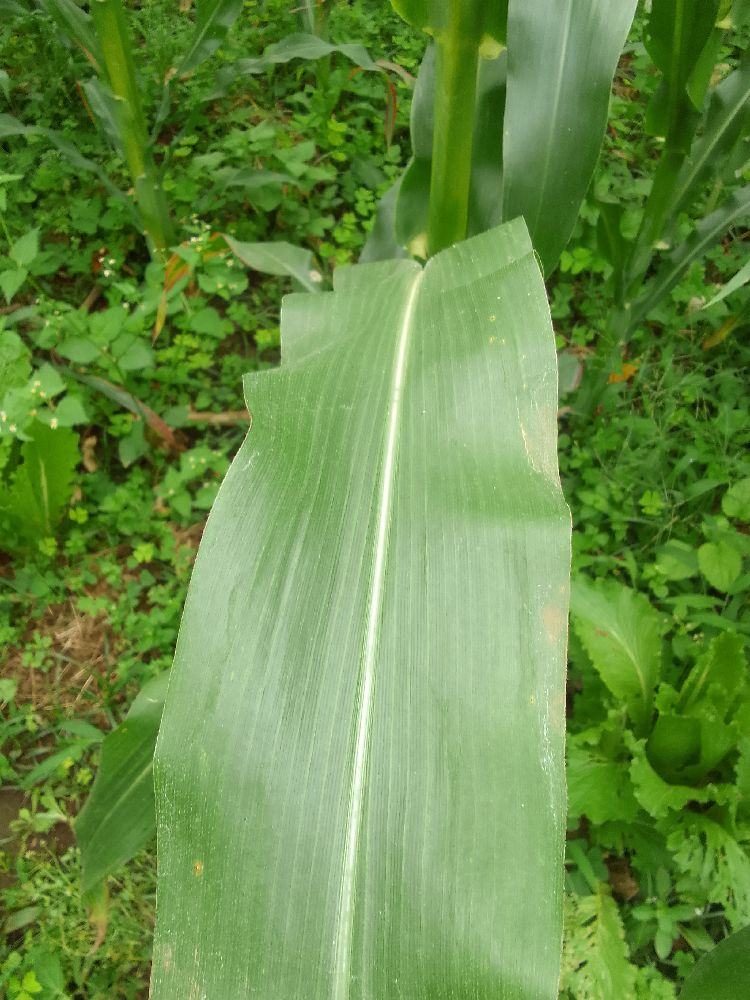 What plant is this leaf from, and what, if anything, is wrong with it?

maize, healthy
